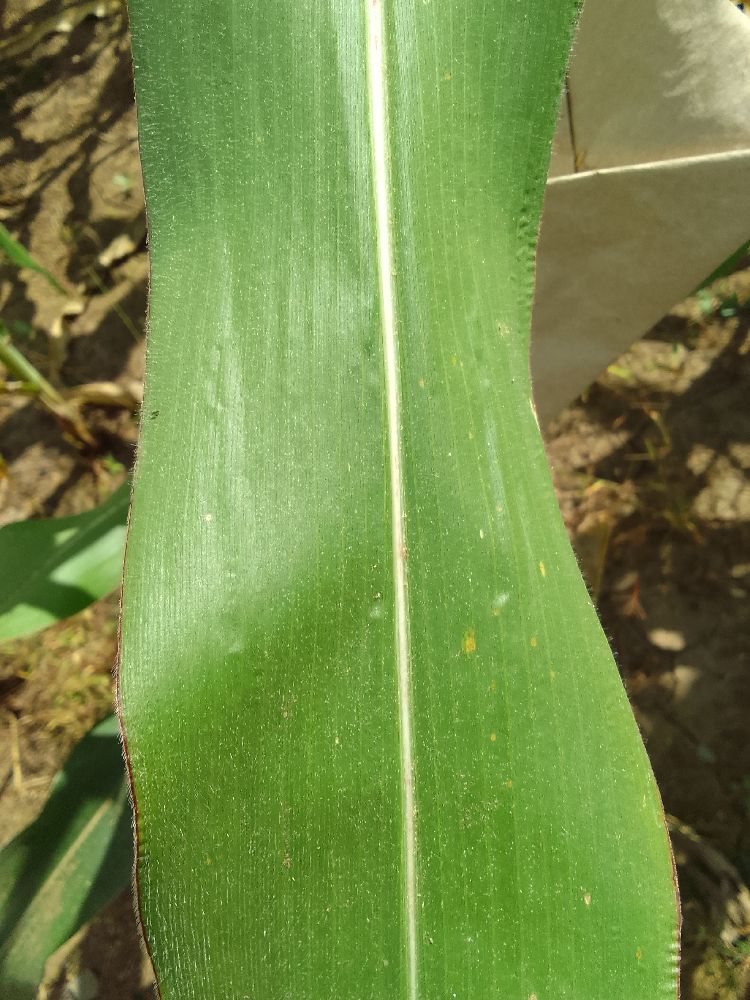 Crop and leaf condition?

maize, healthy
